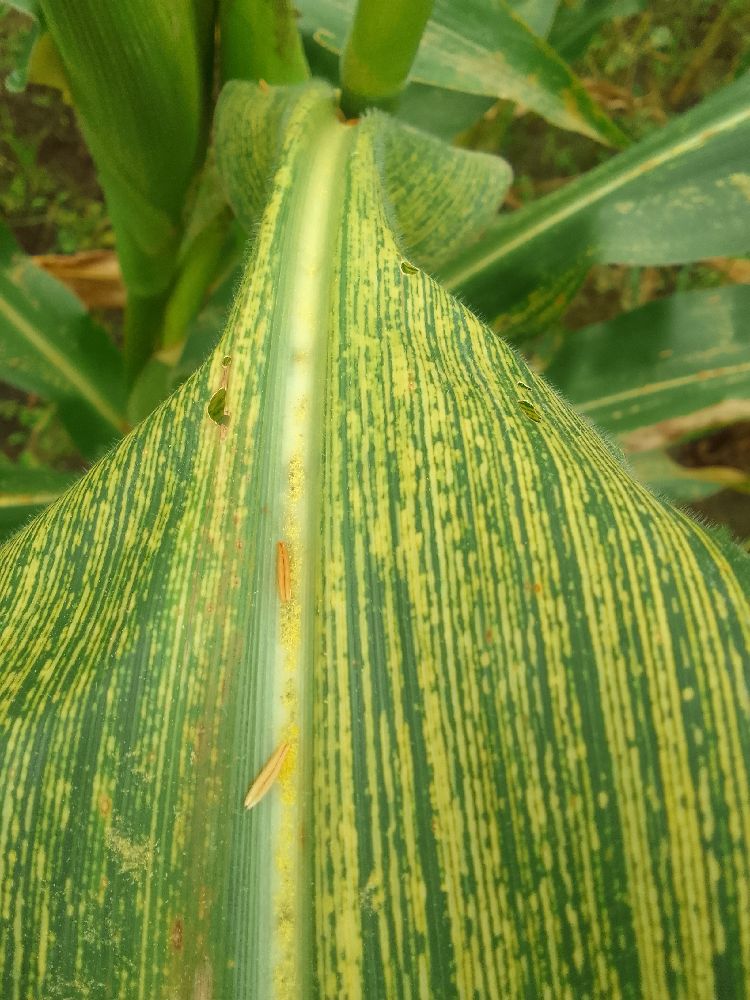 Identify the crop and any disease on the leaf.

maize, maize streak virus
